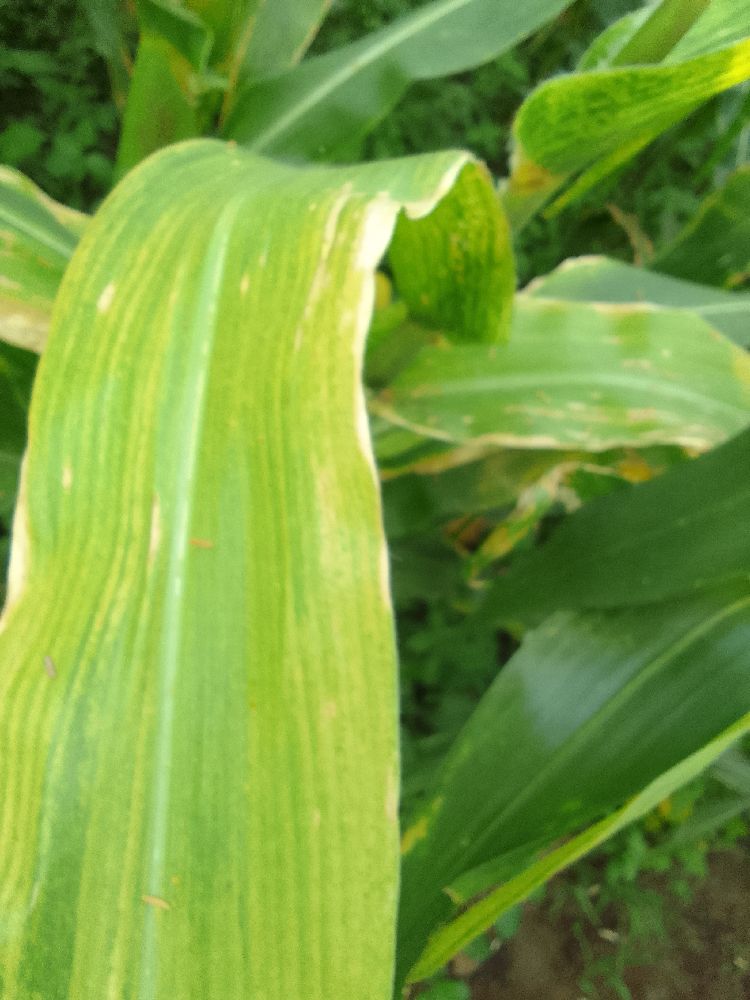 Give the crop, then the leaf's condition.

maize, maize lethal necrosis
